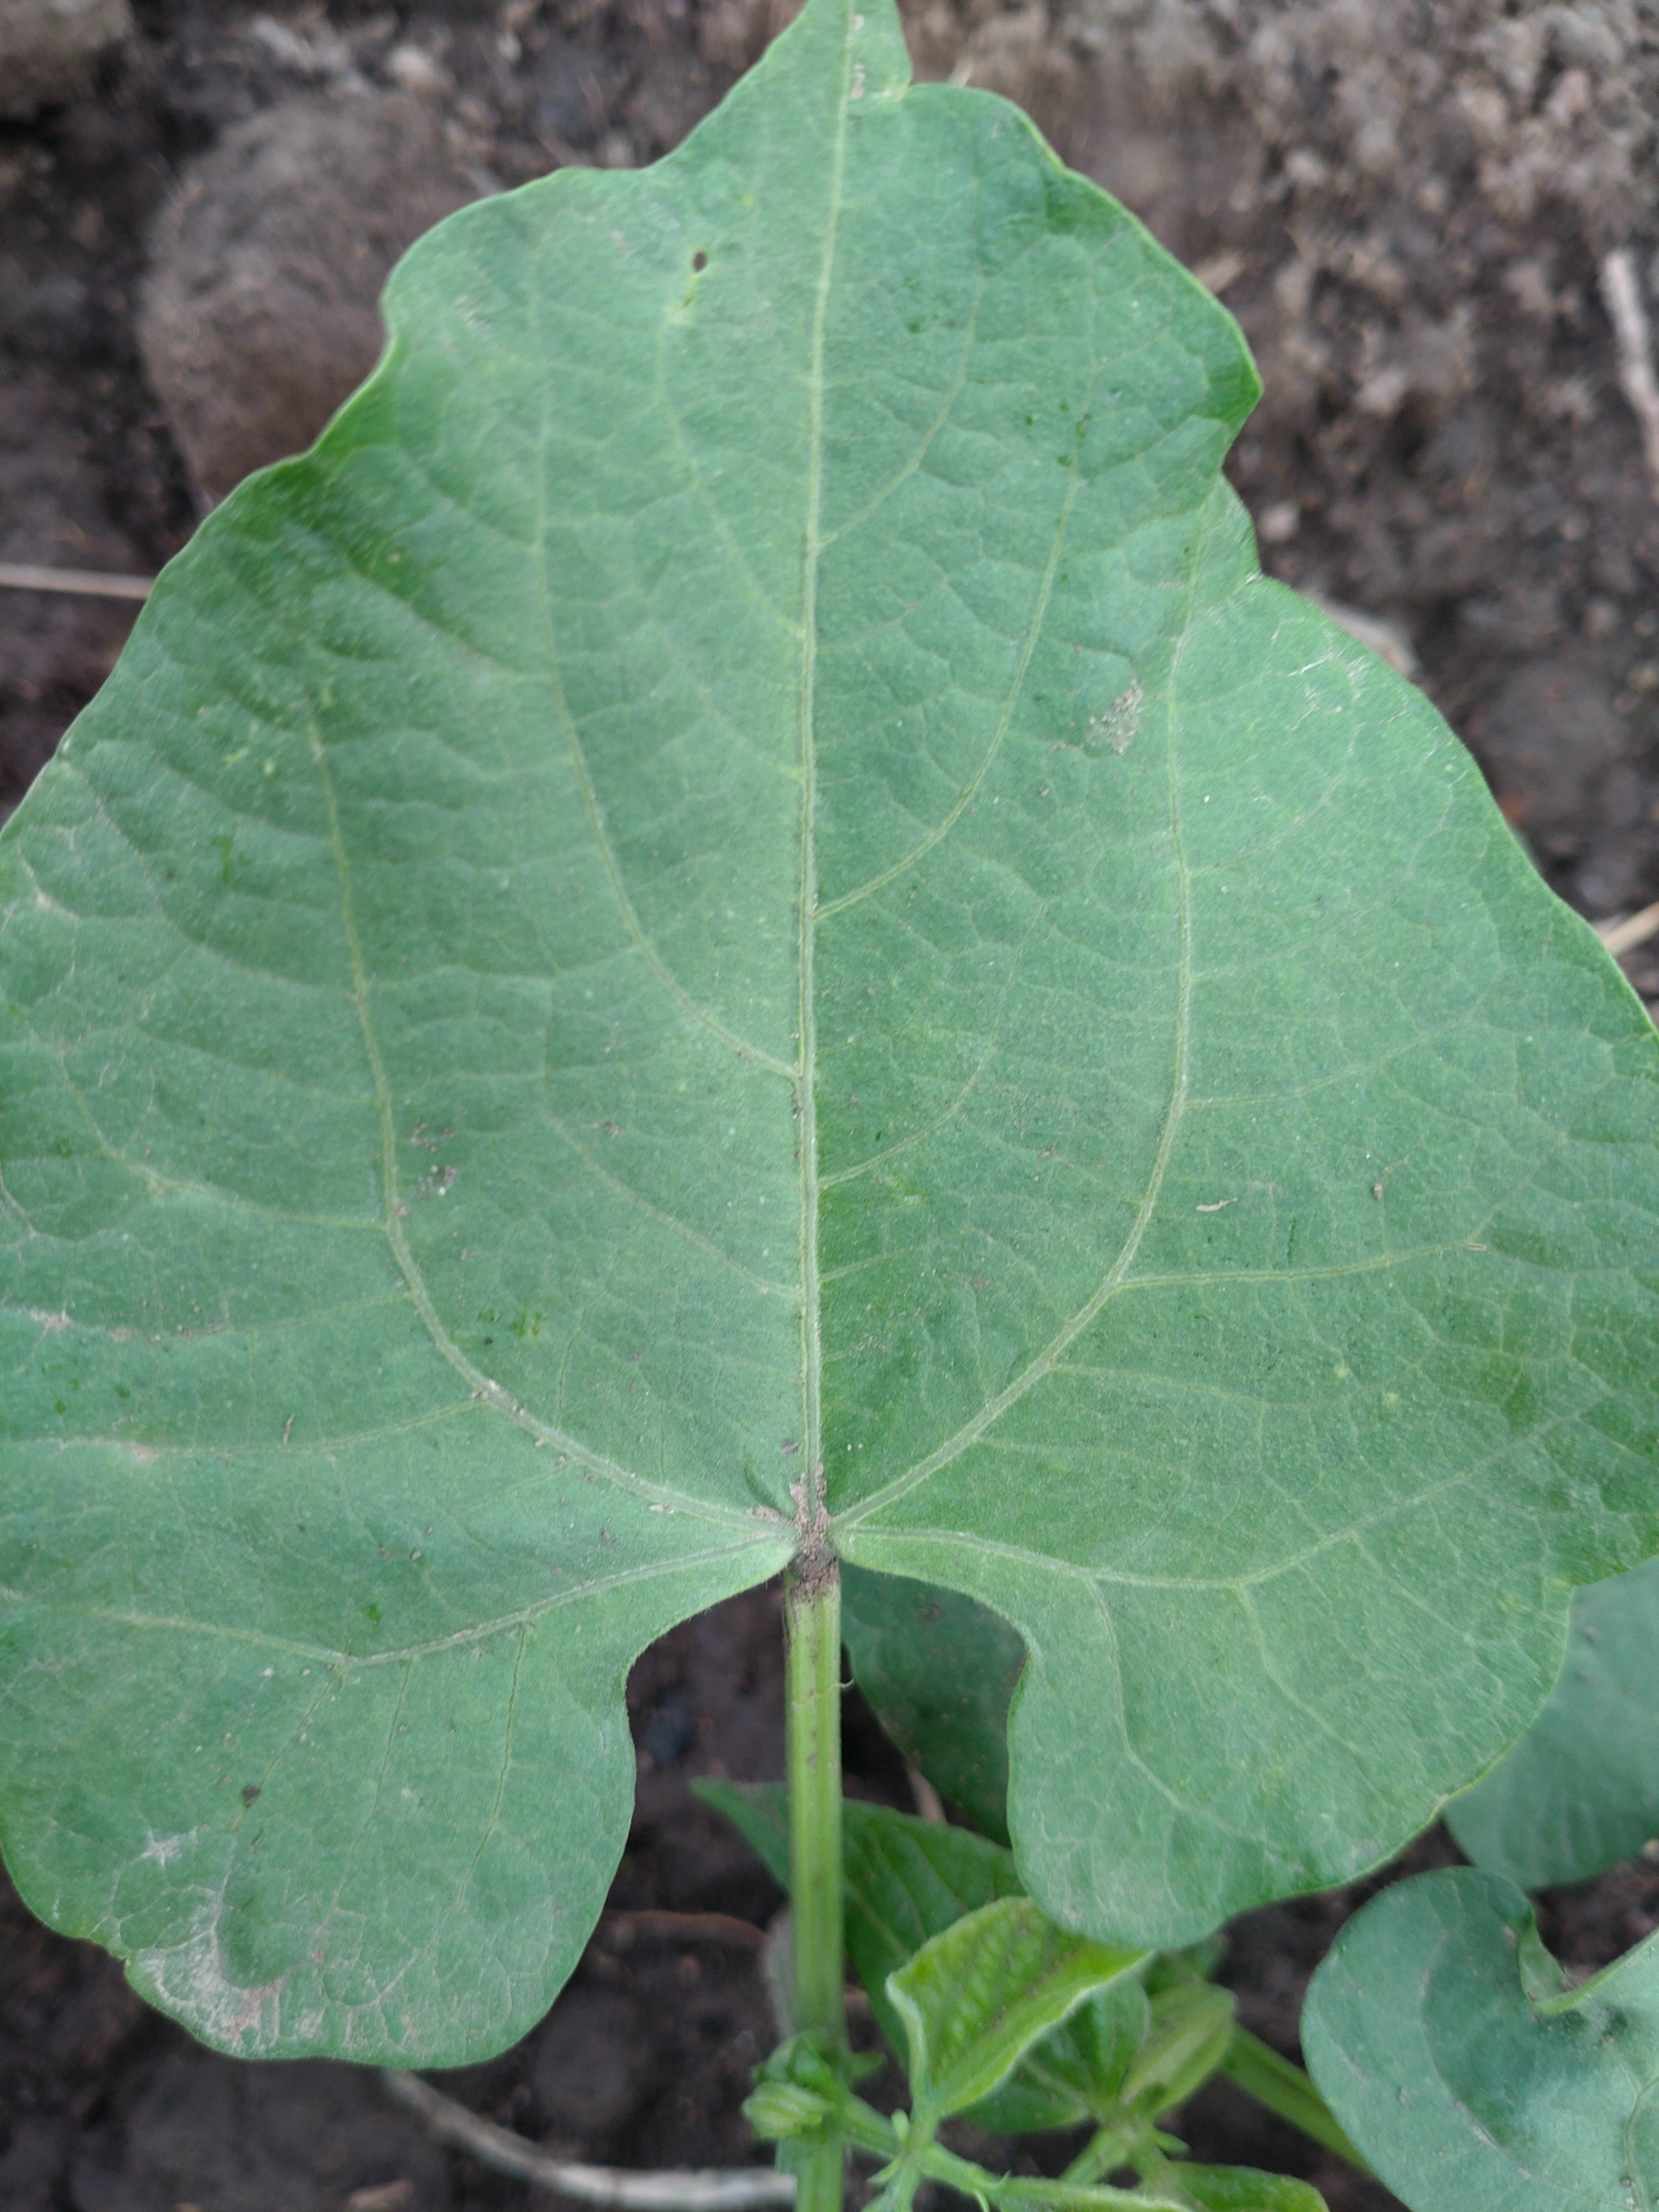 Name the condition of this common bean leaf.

healthy
